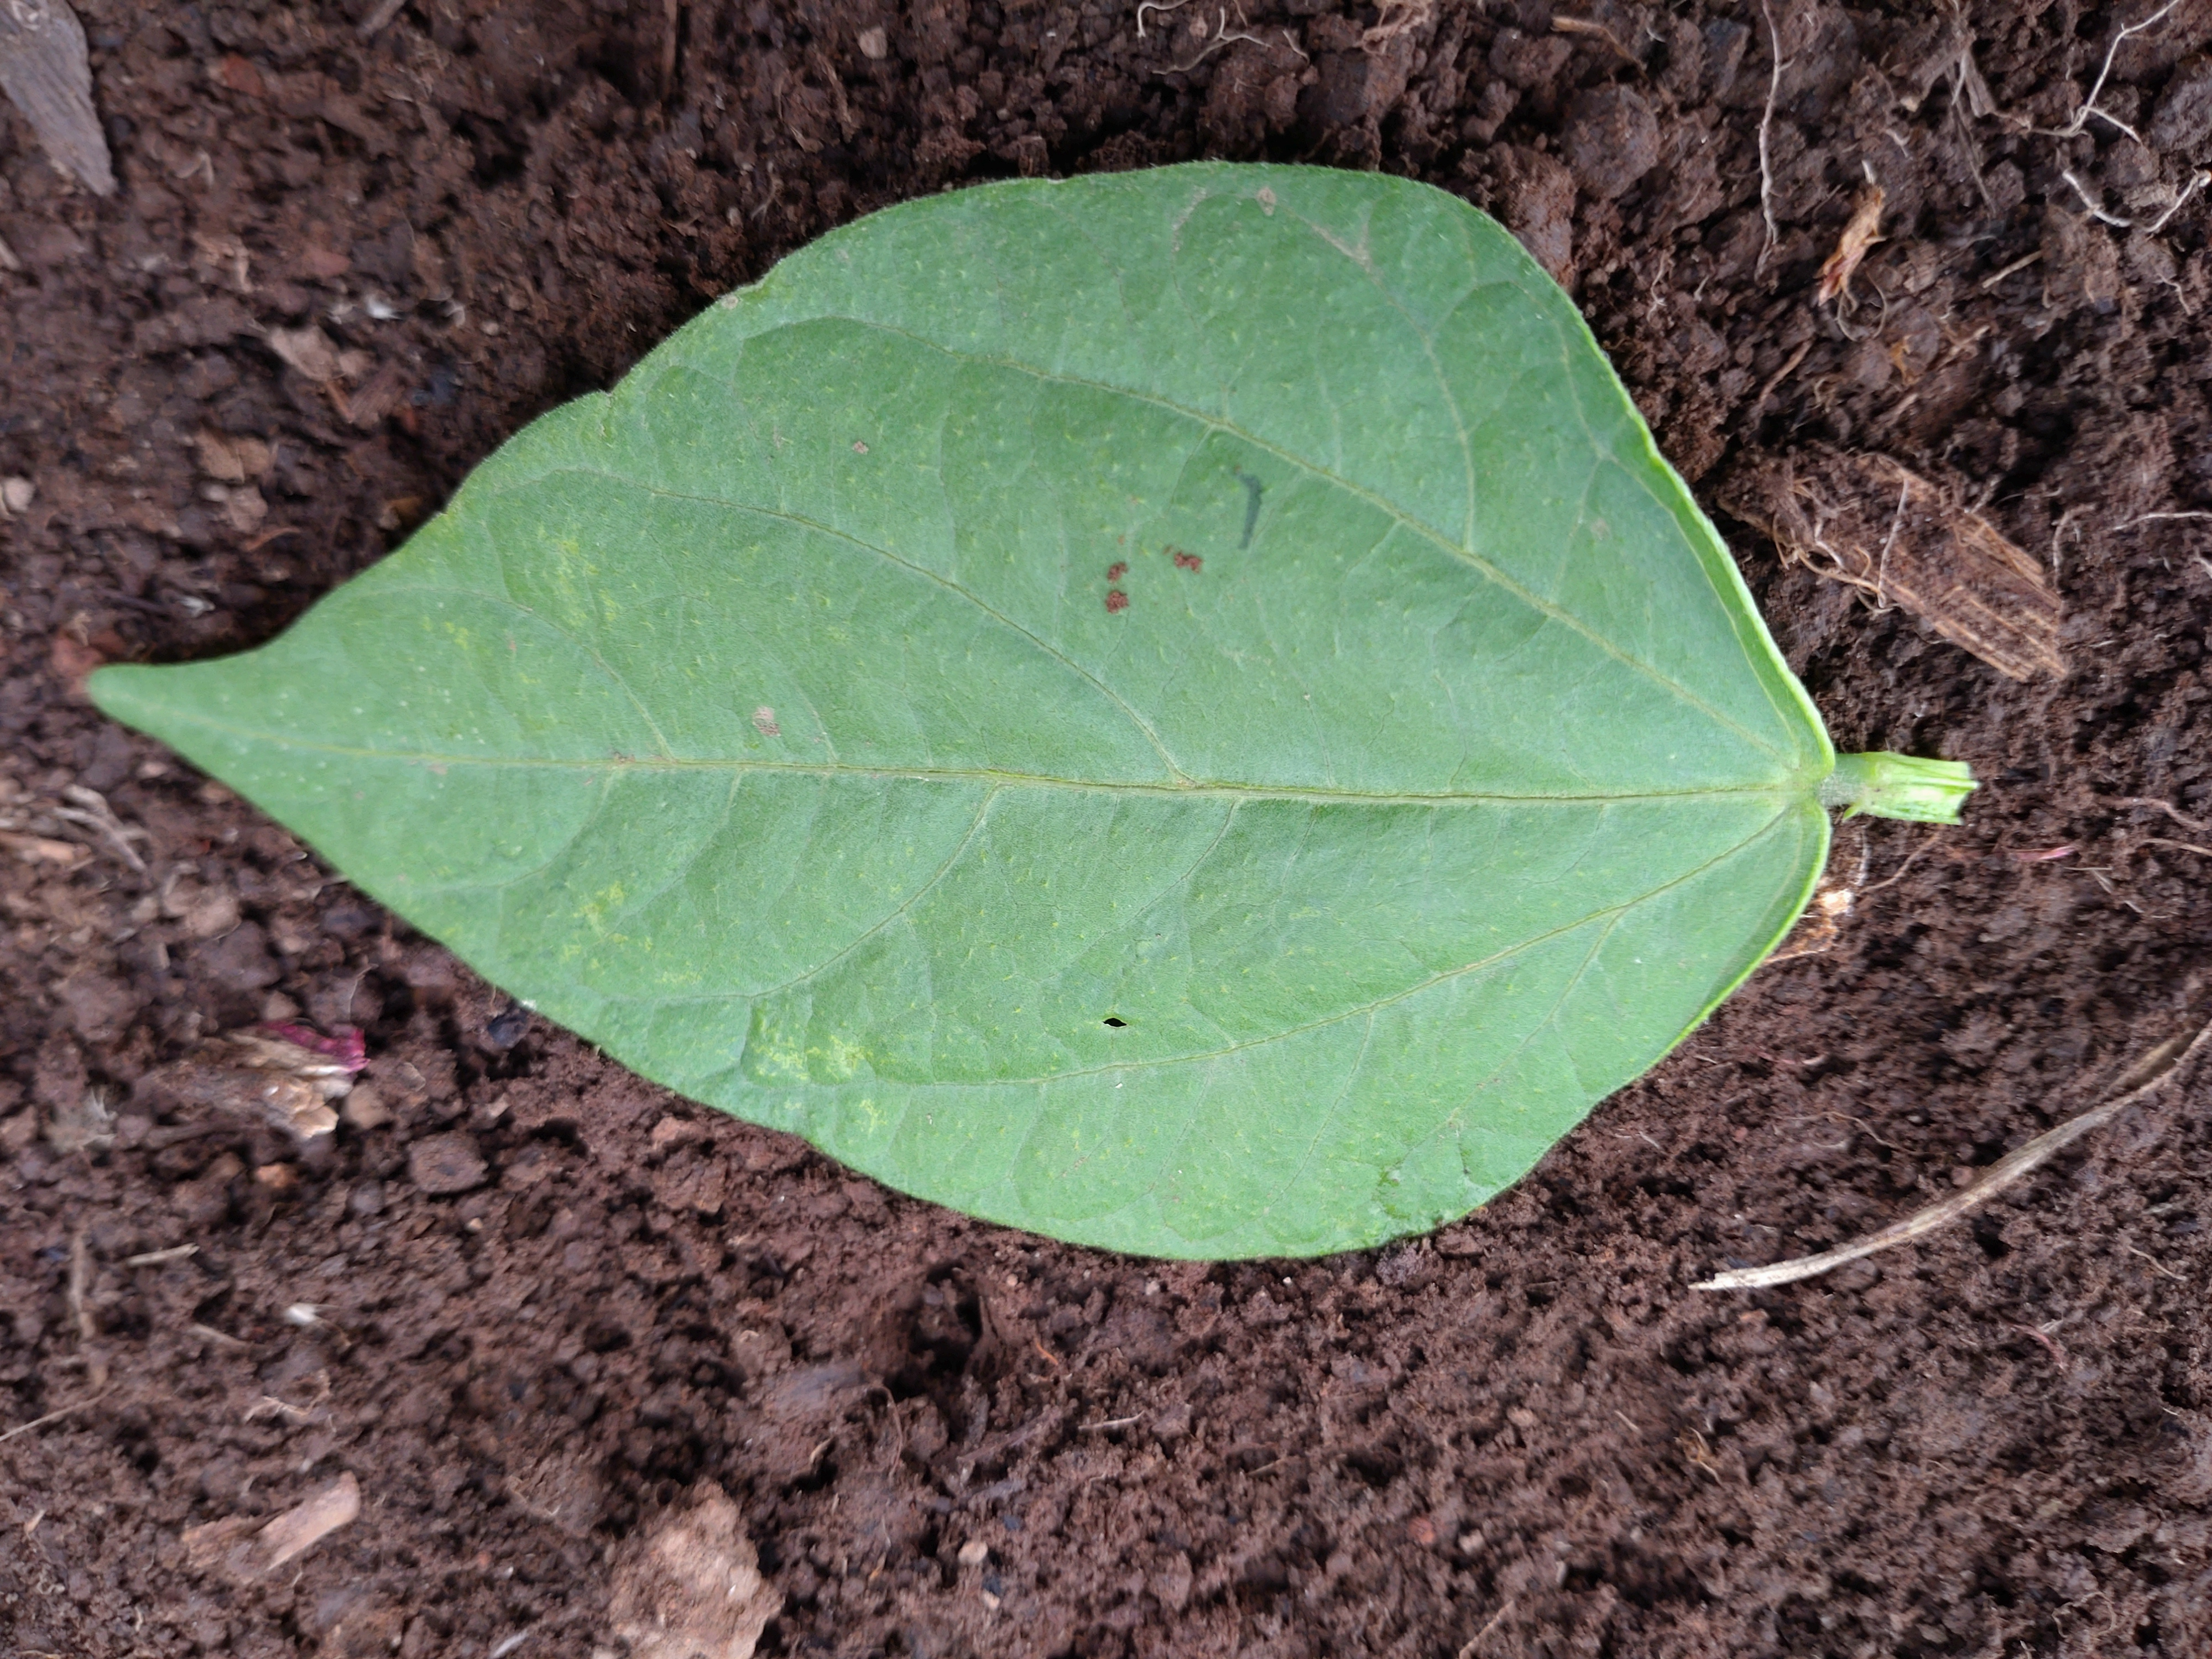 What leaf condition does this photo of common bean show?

healthy
